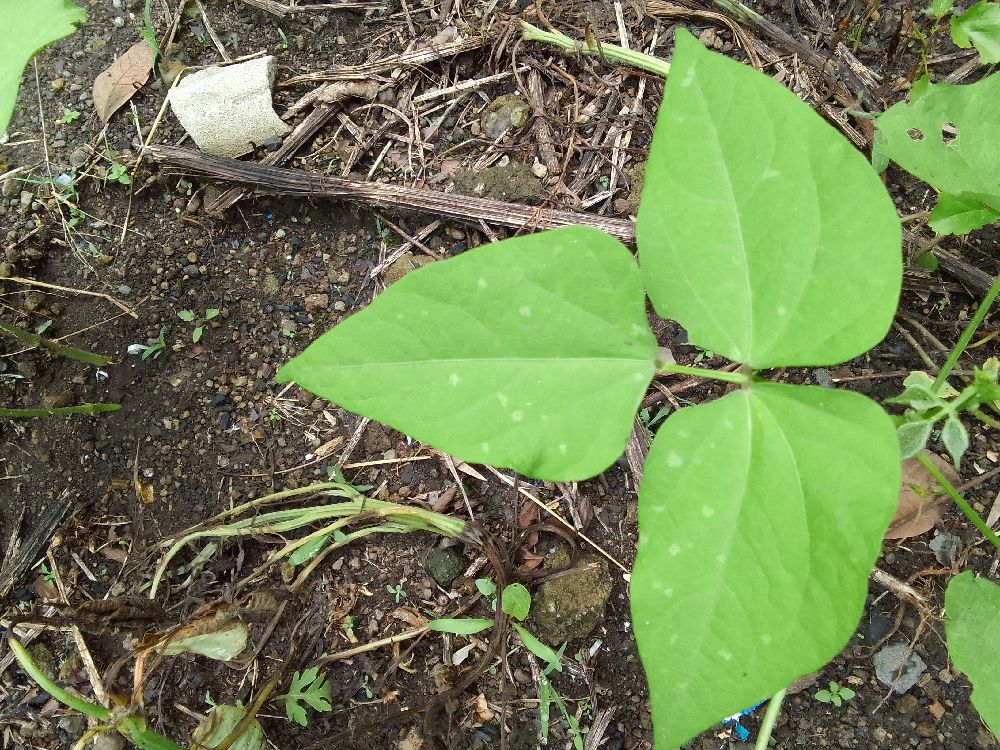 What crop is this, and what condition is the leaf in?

common bean, healthy
